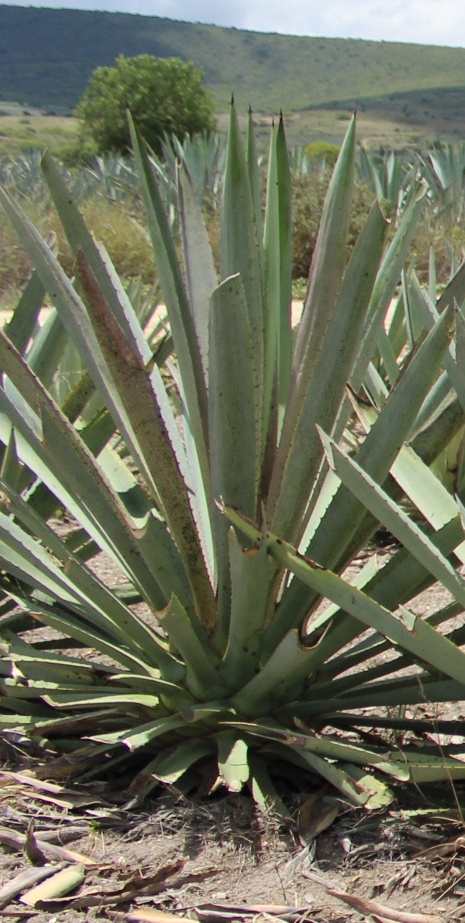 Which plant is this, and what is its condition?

agave, spotted
